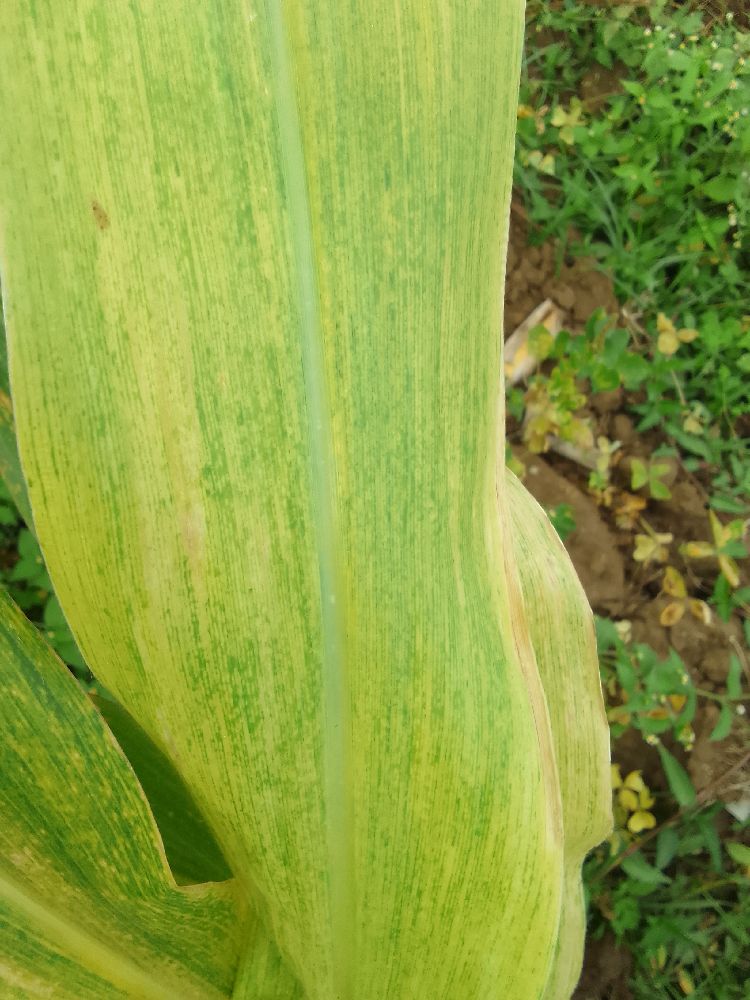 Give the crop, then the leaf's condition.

maize, maize lethal necrosis
